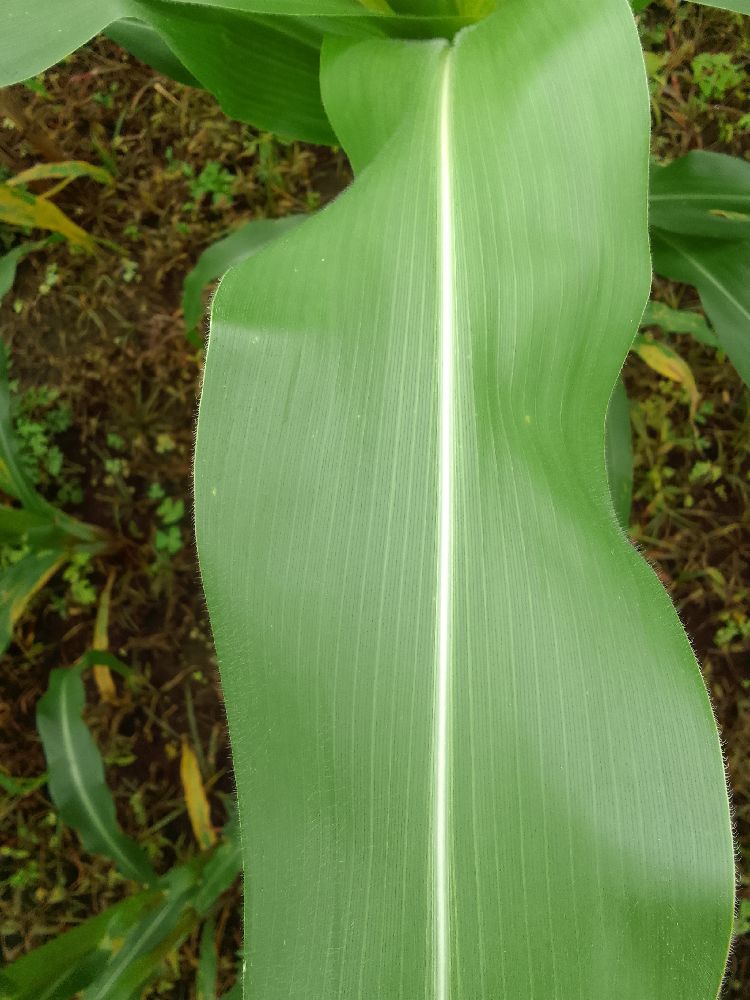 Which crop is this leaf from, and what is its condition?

maize, healthy
